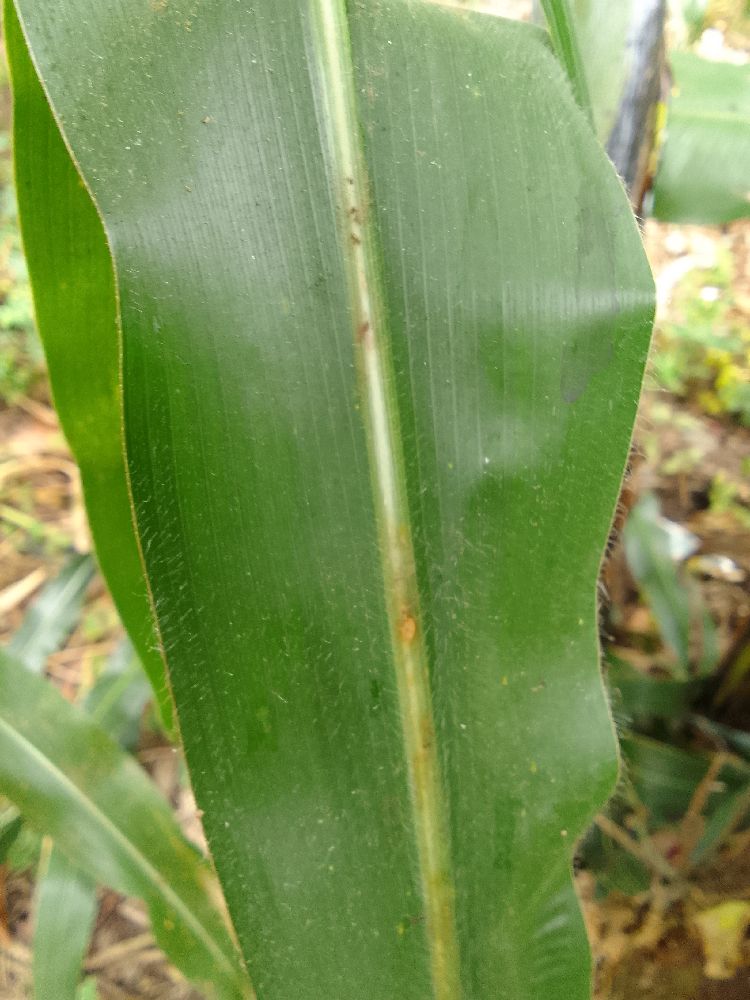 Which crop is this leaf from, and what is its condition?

maize, healthy
